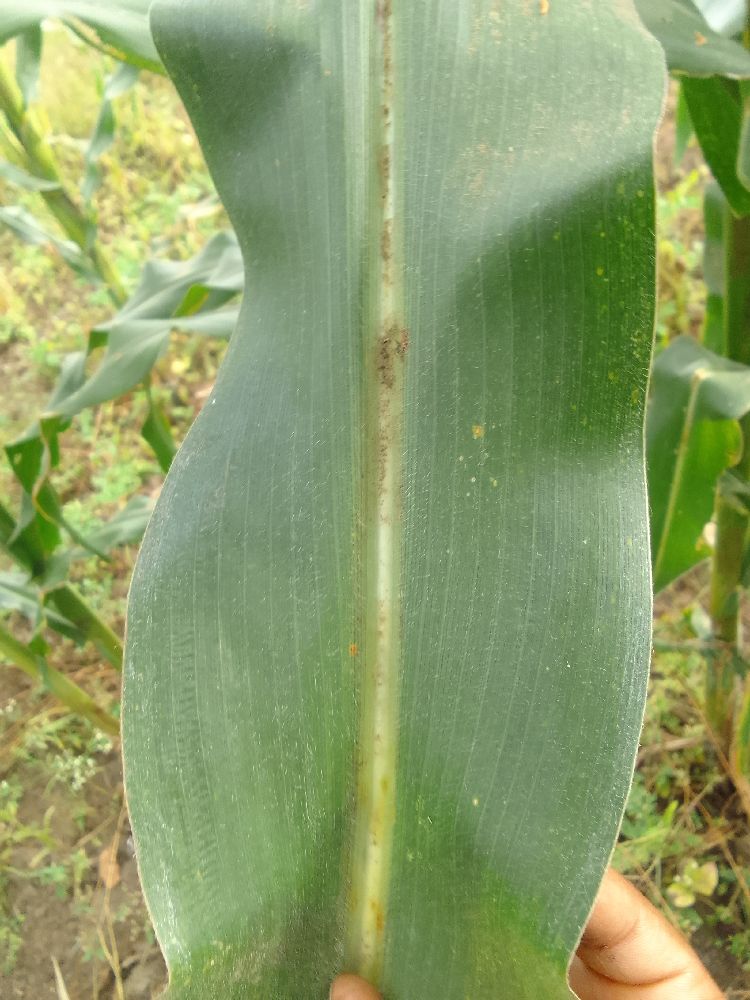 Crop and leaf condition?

maize, healthy
